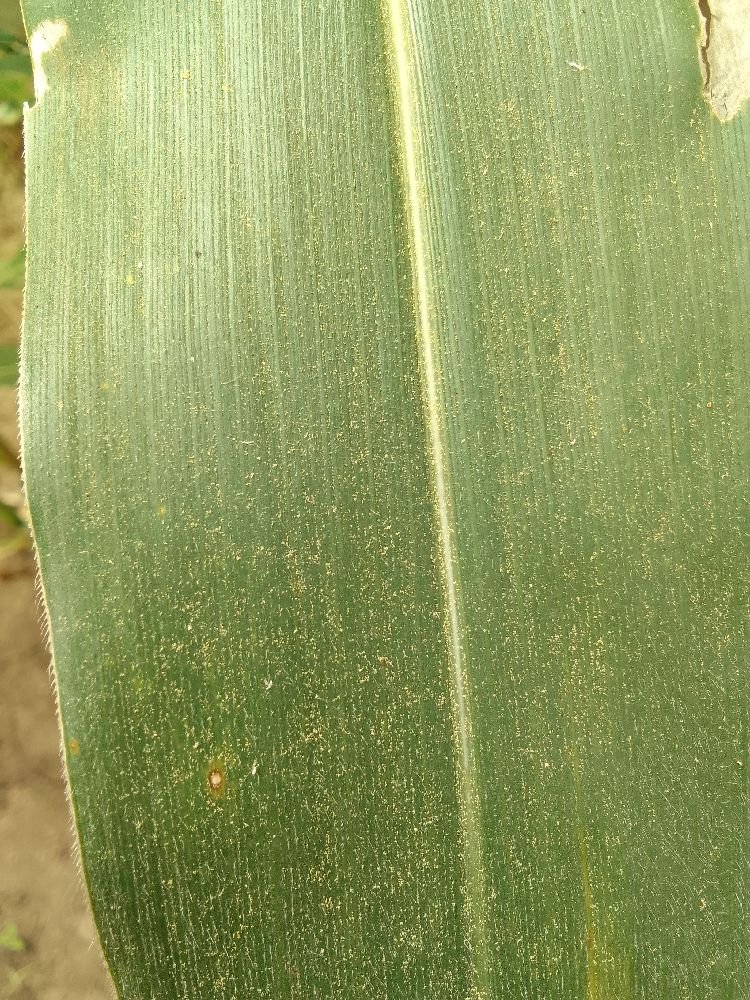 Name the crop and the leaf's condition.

maize, healthy
